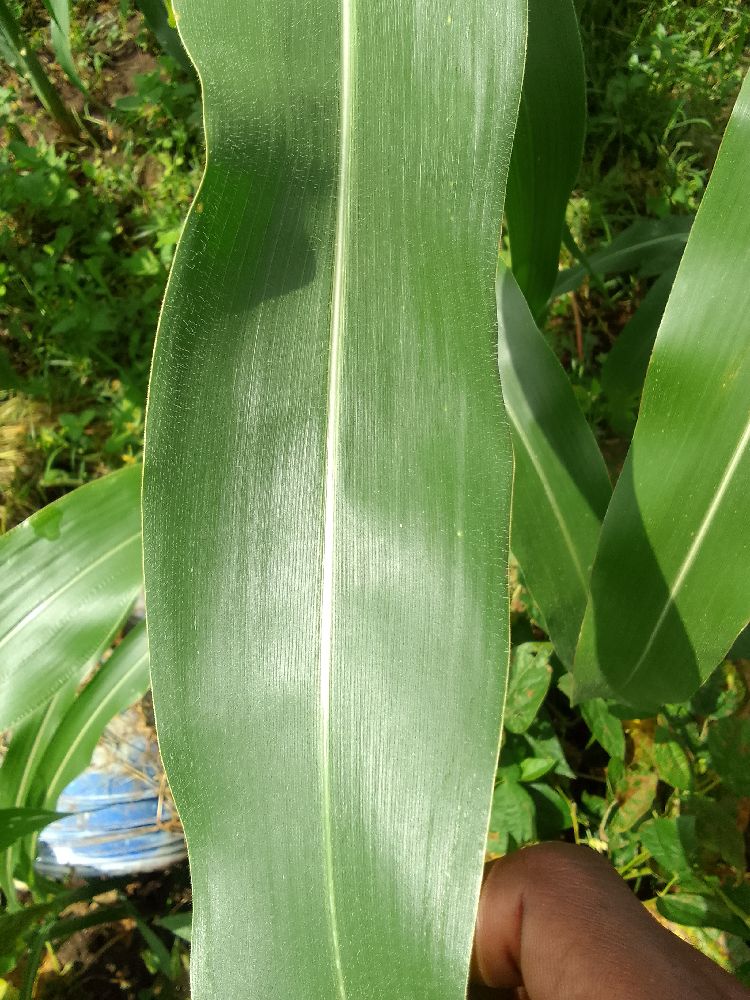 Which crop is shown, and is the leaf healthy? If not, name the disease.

maize, healthy
